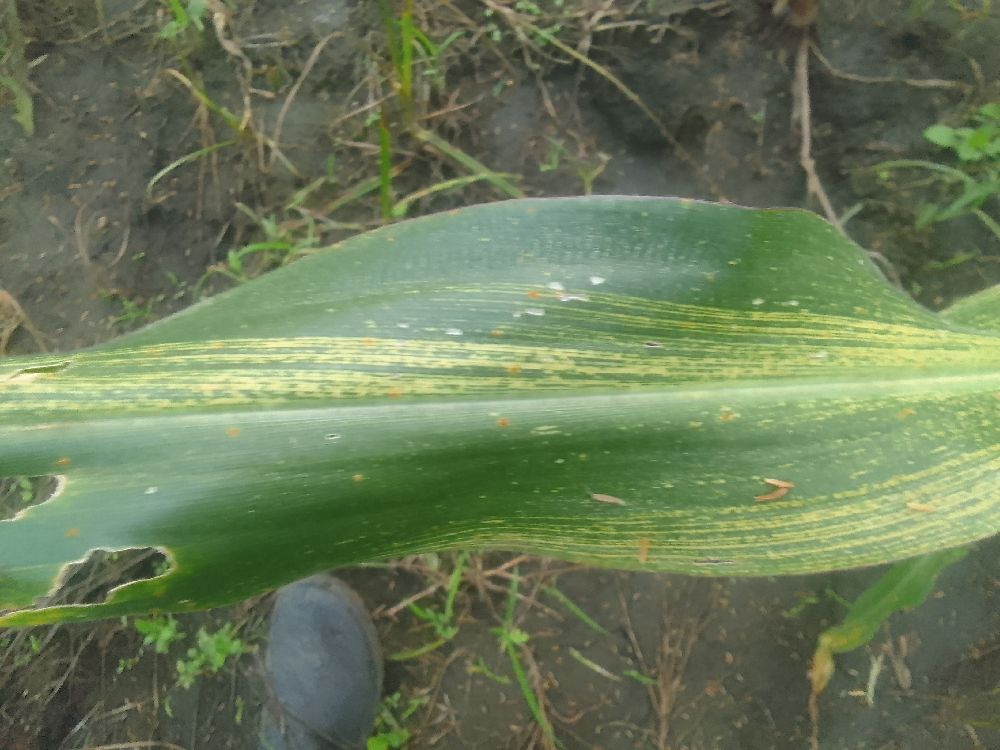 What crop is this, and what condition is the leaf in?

maize, maize streak virus
